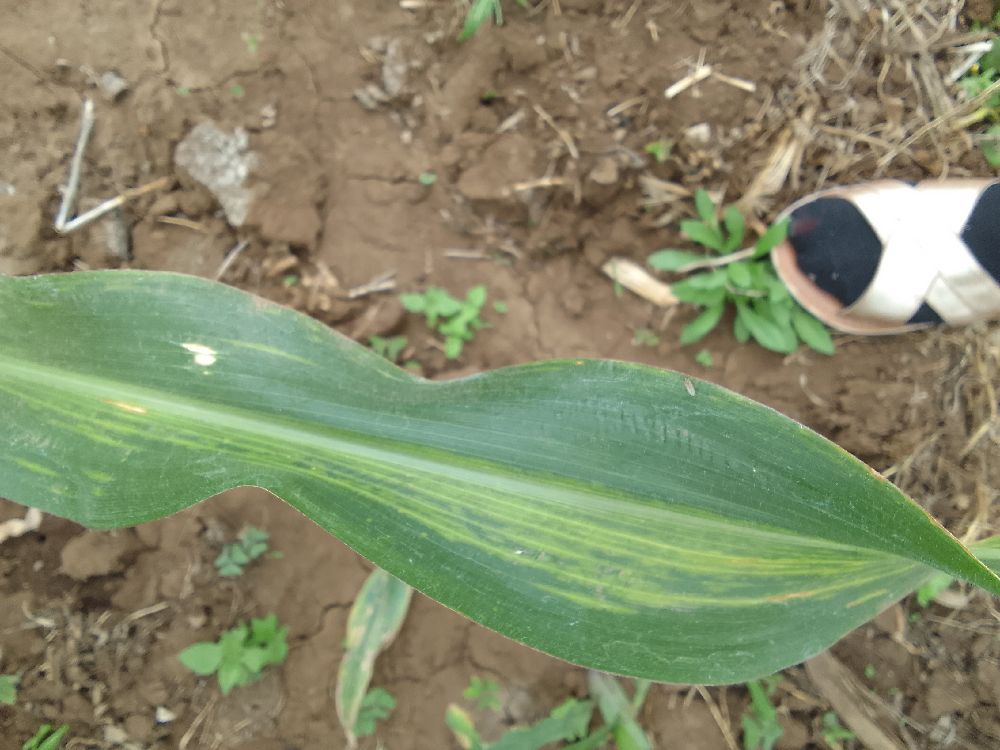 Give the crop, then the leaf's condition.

maize, maize lethal necrosis
